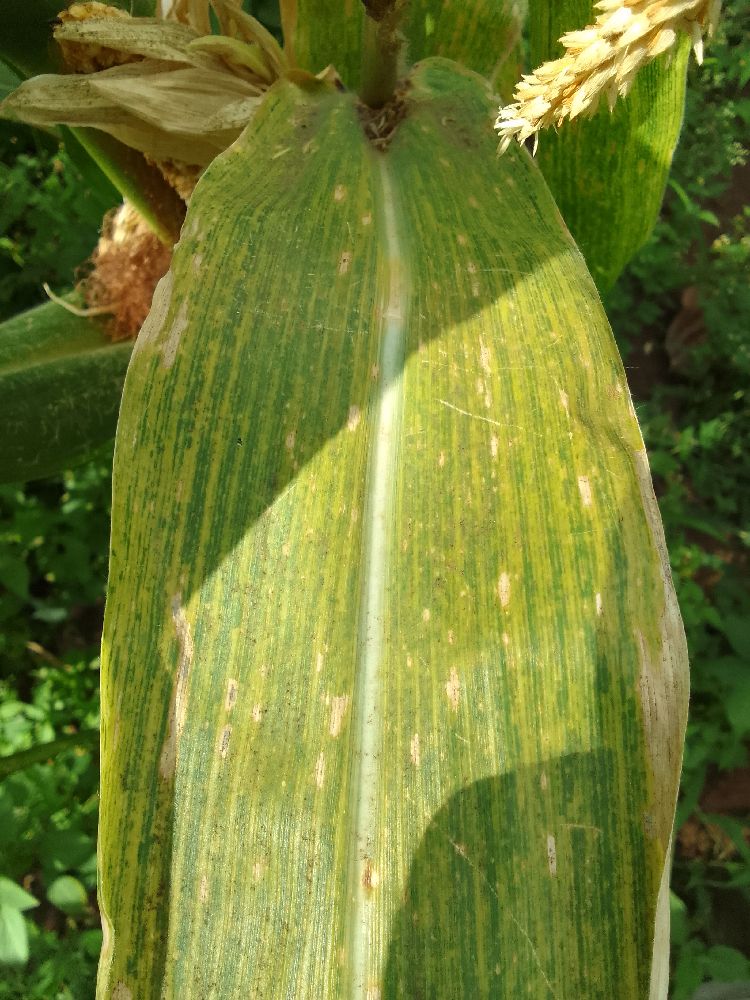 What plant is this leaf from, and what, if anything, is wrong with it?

maize, maize lethal necrosis
